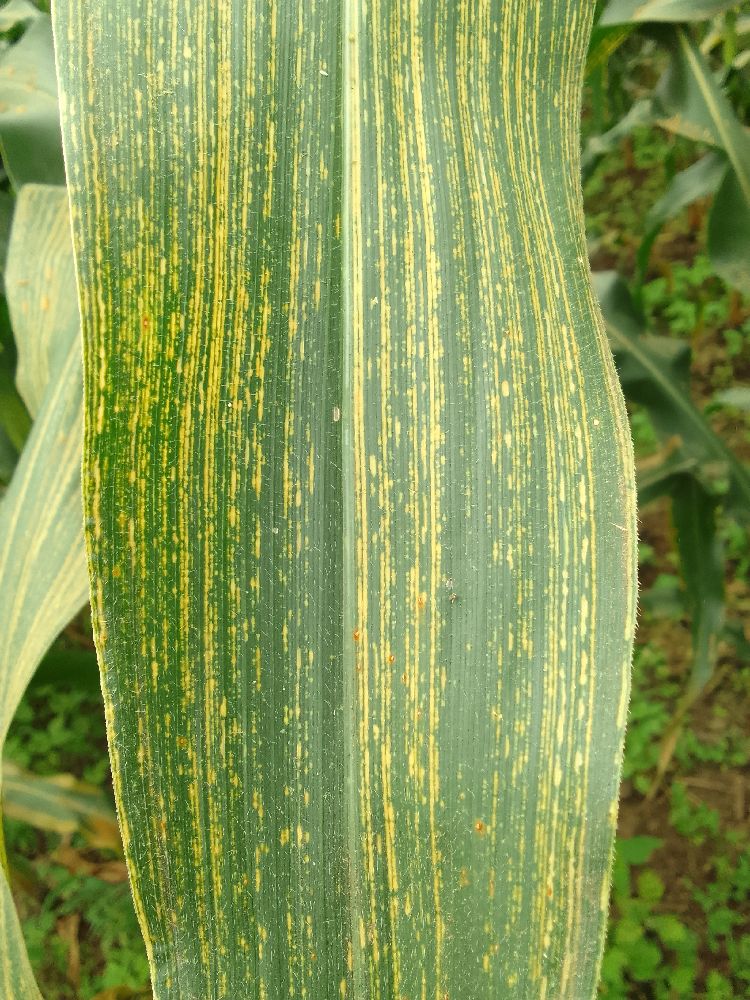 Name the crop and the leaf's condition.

maize, maize streak virus
